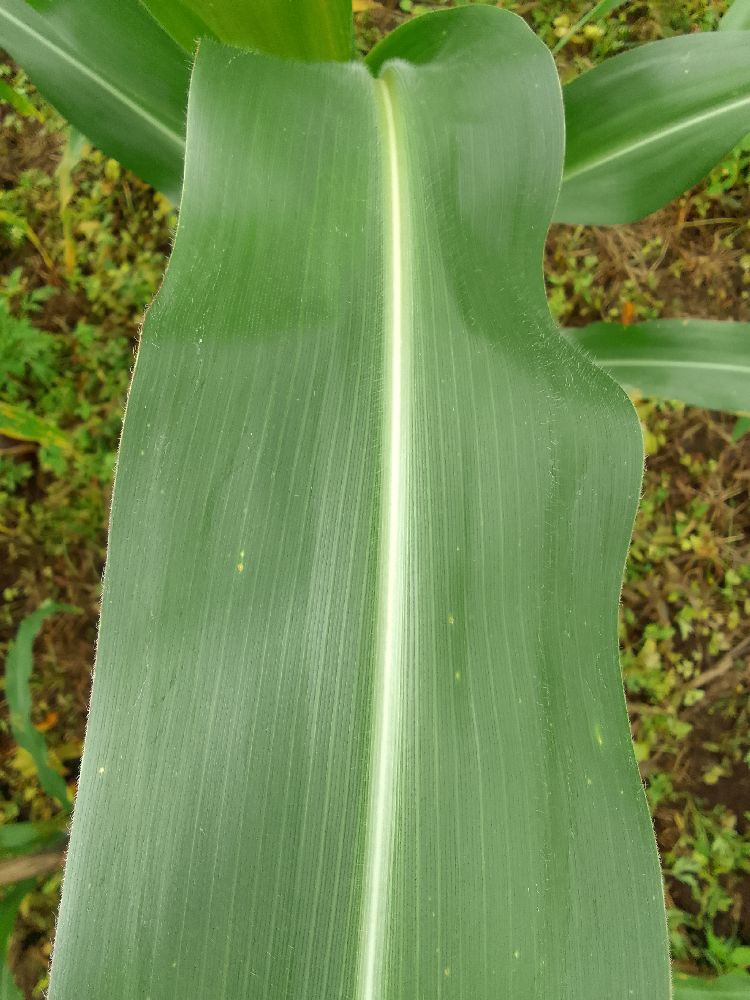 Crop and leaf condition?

maize, healthy
